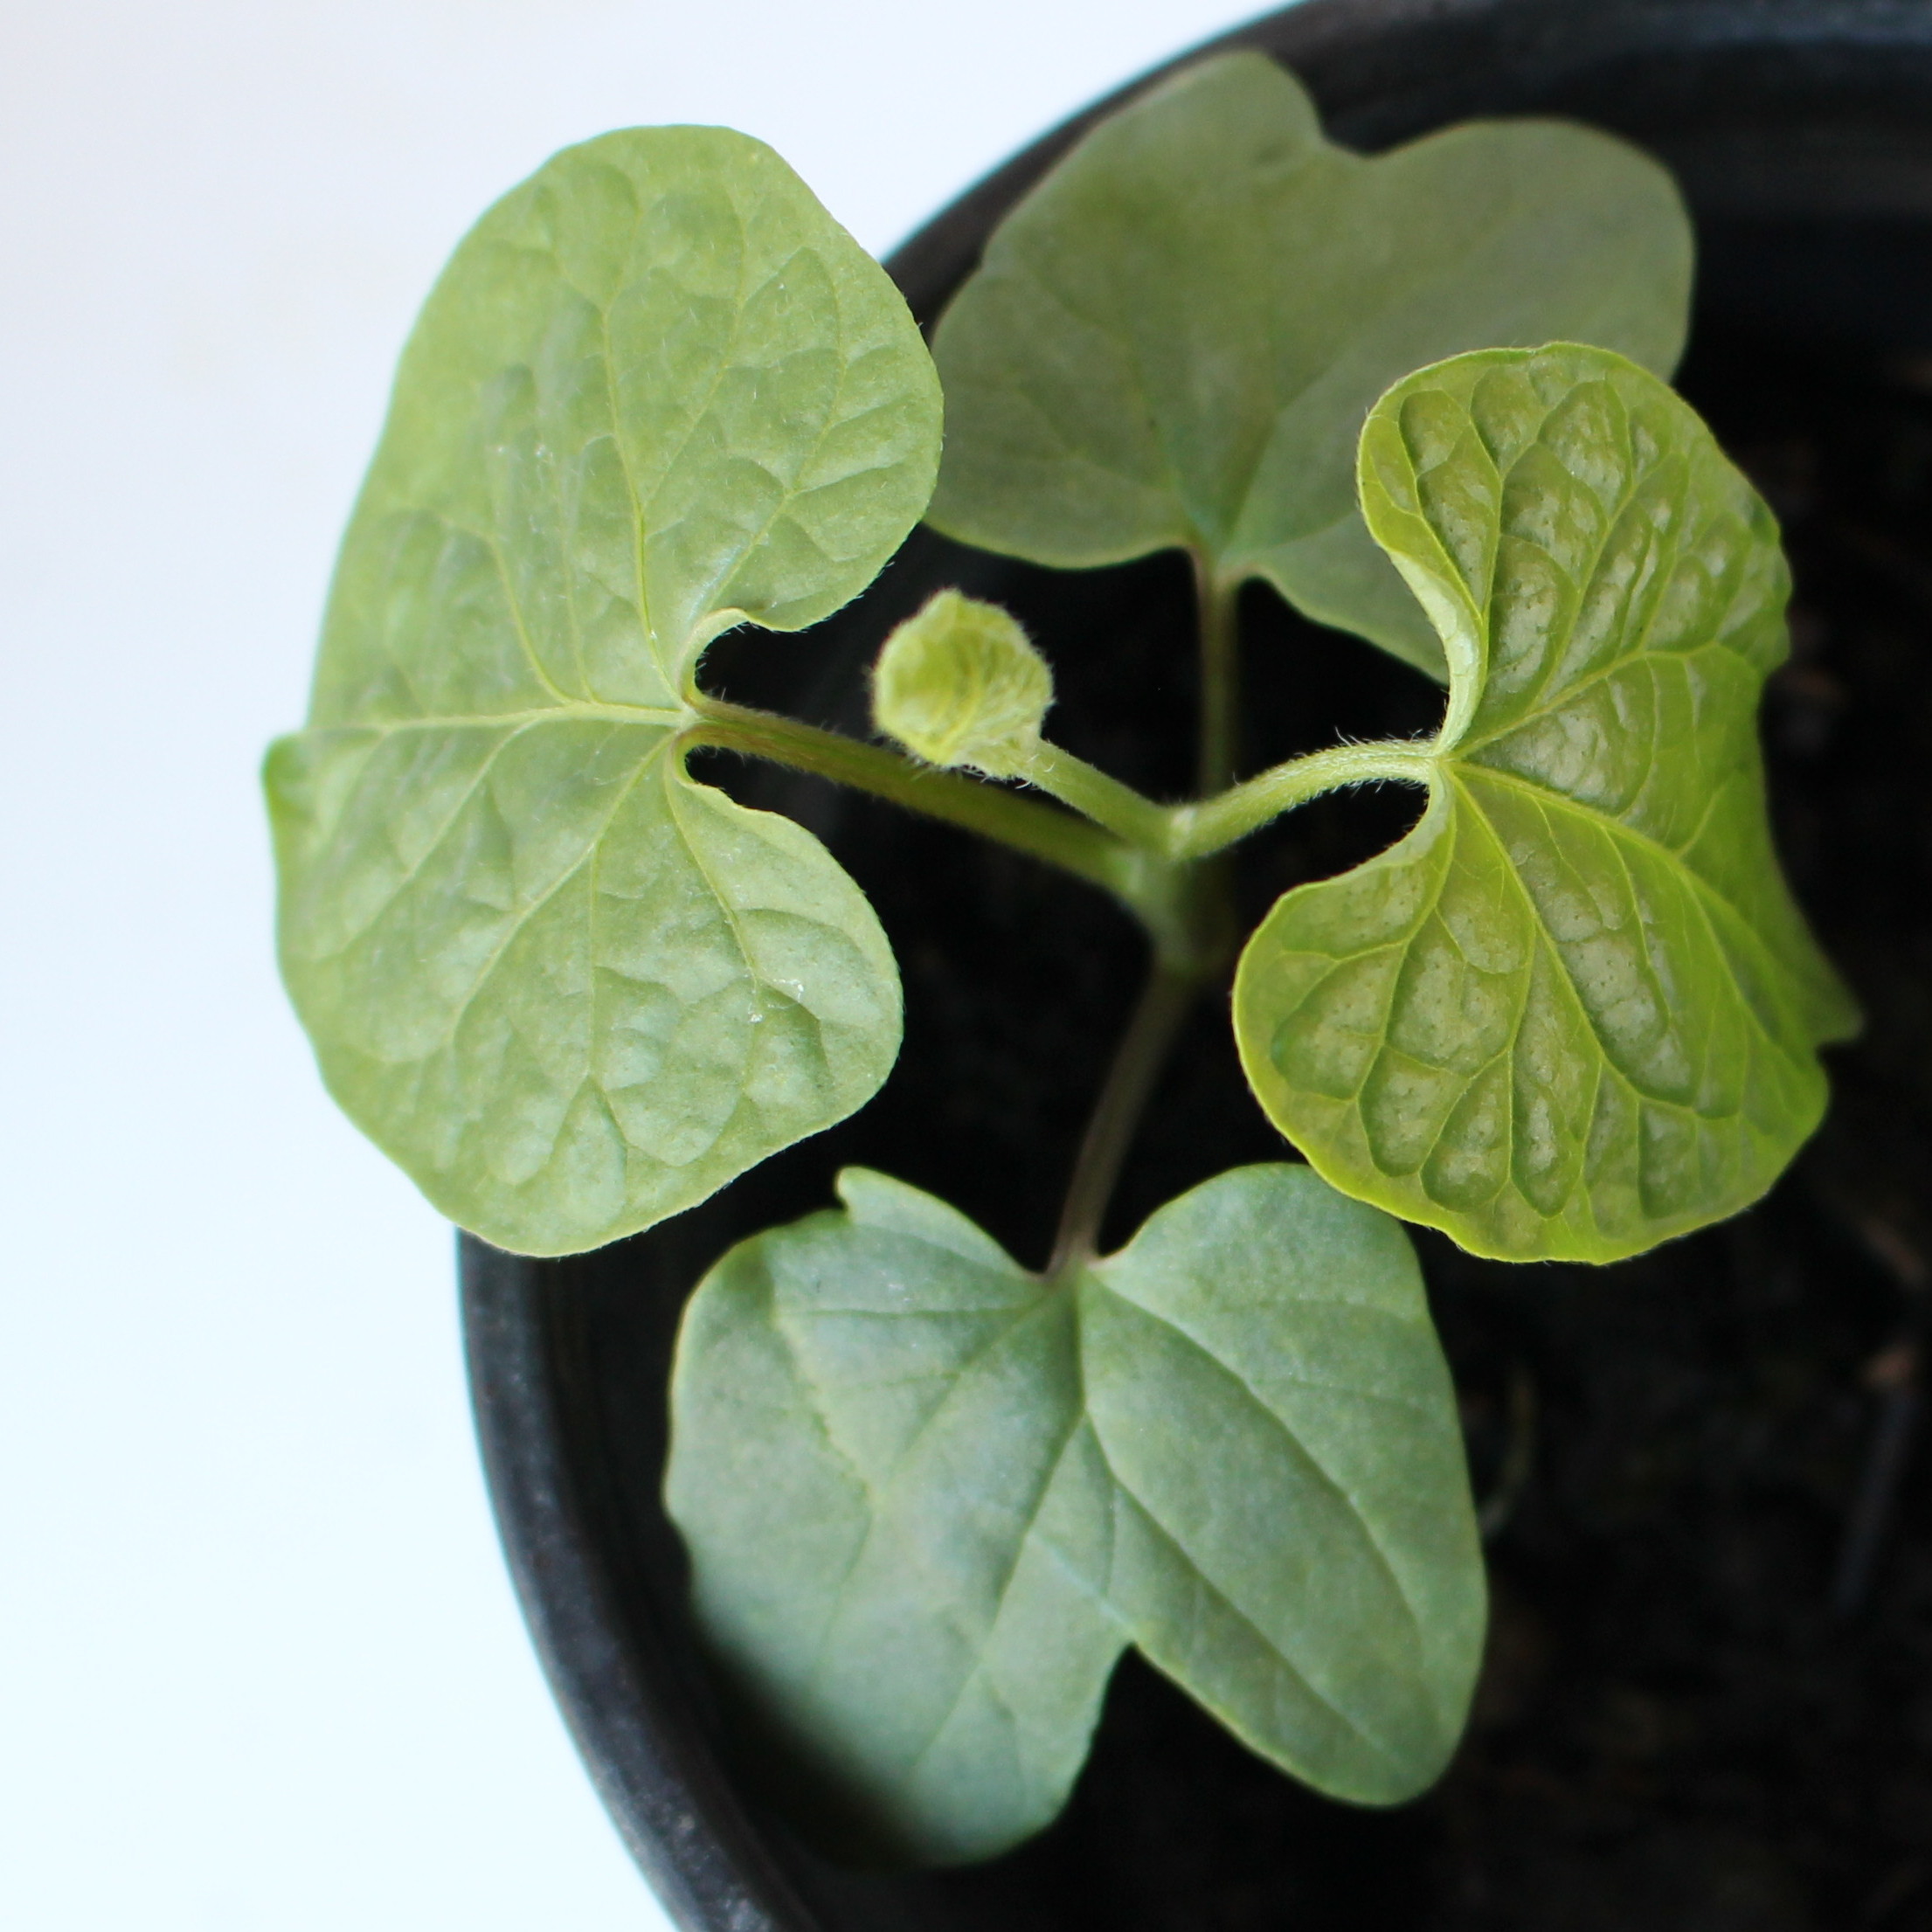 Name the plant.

Convolvulus arvensis
